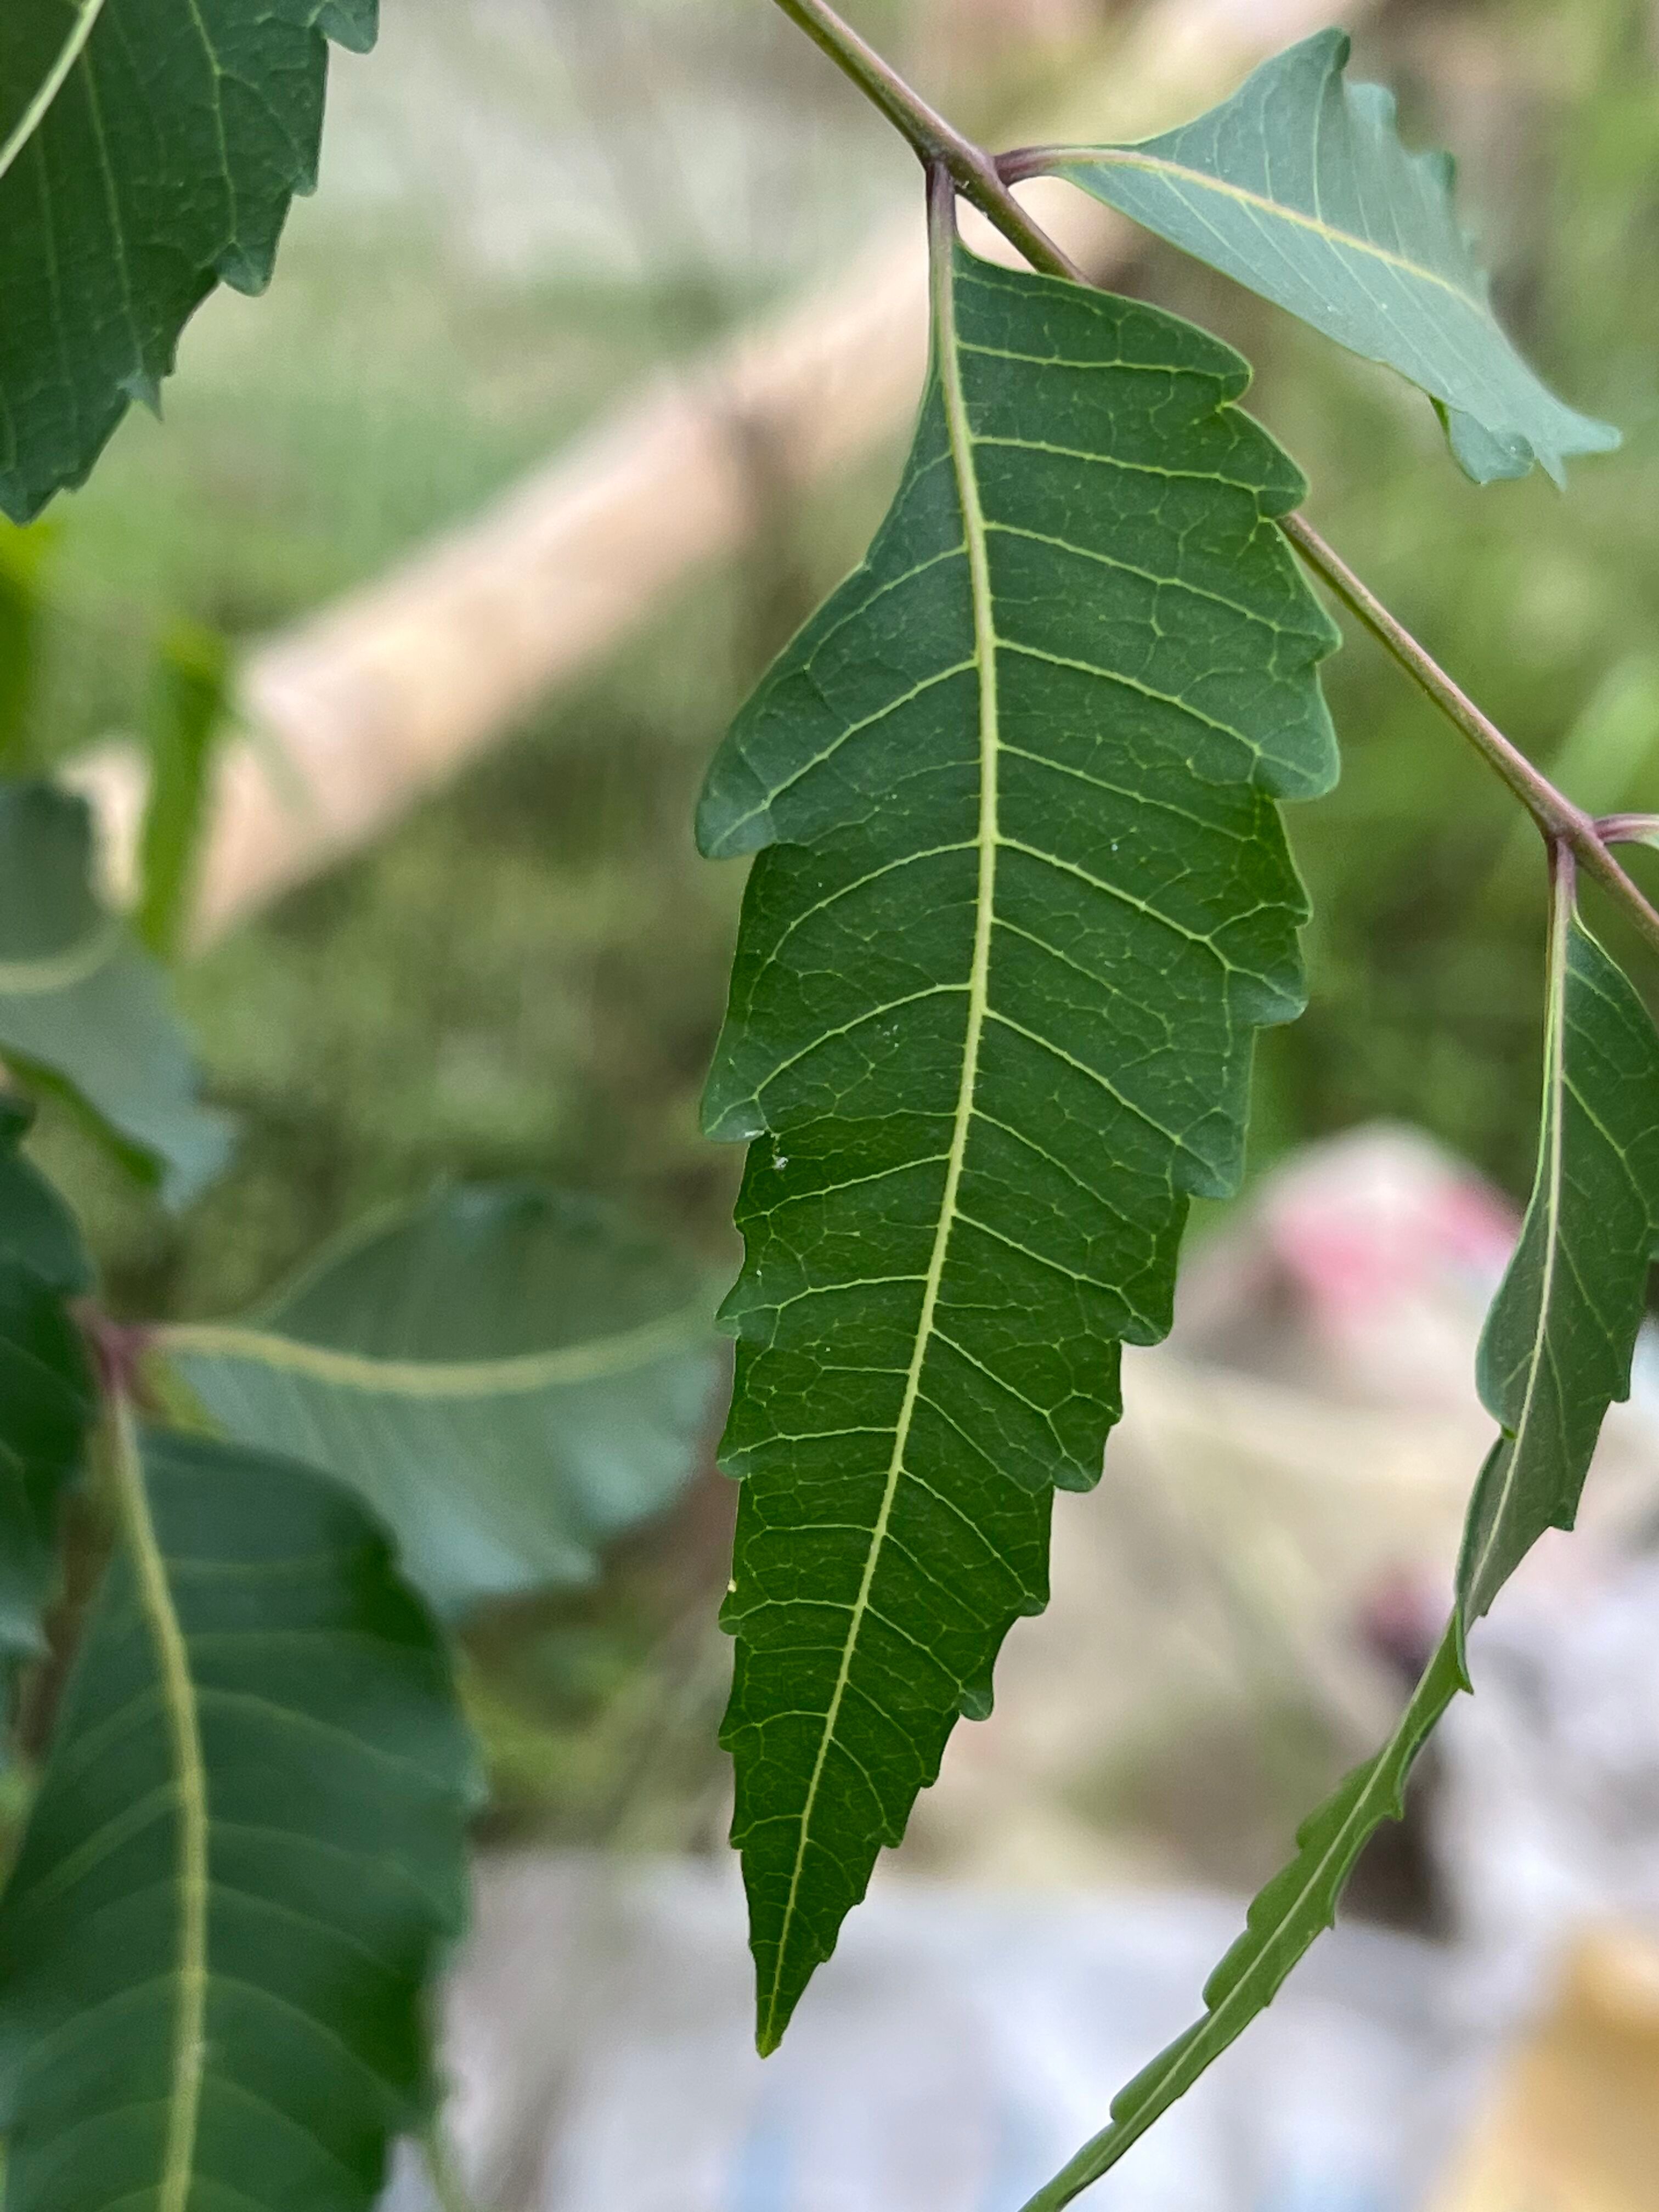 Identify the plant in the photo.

neem
